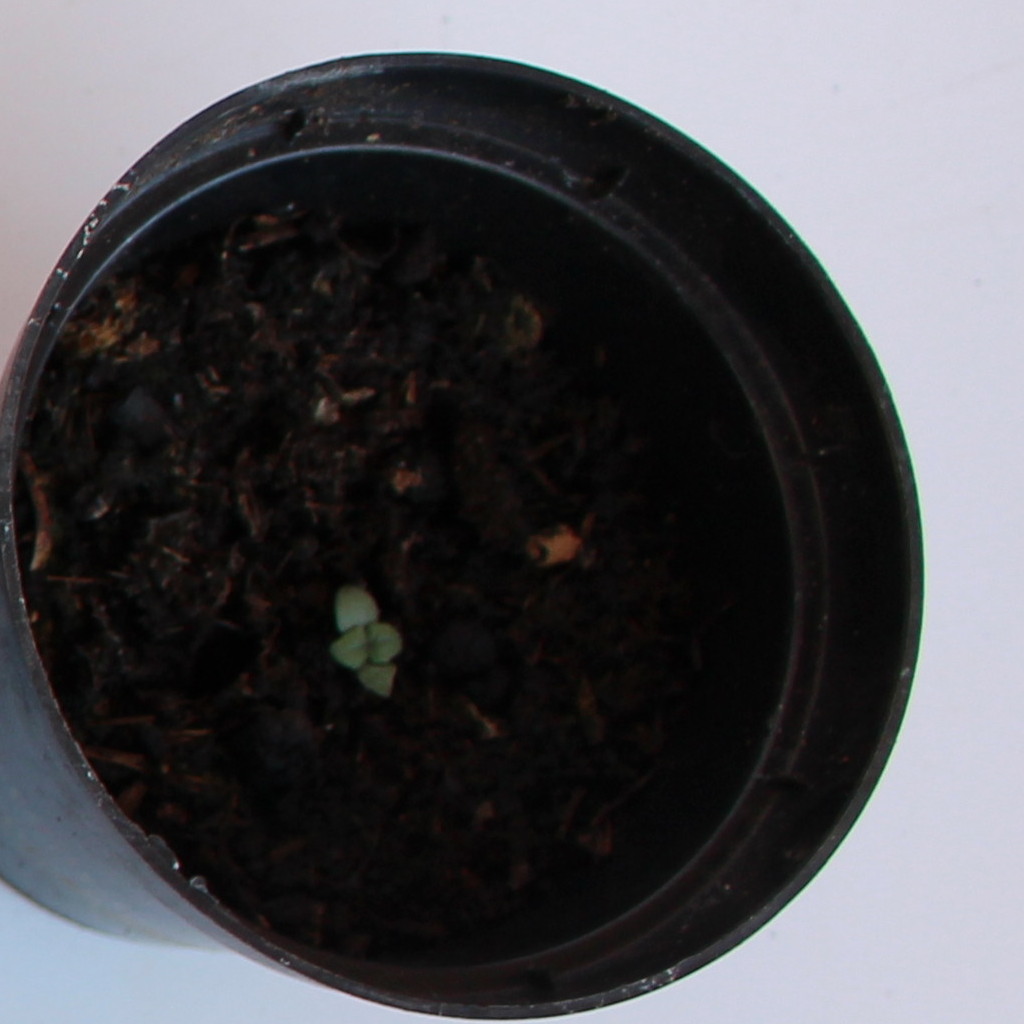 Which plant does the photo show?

Veronica persica
